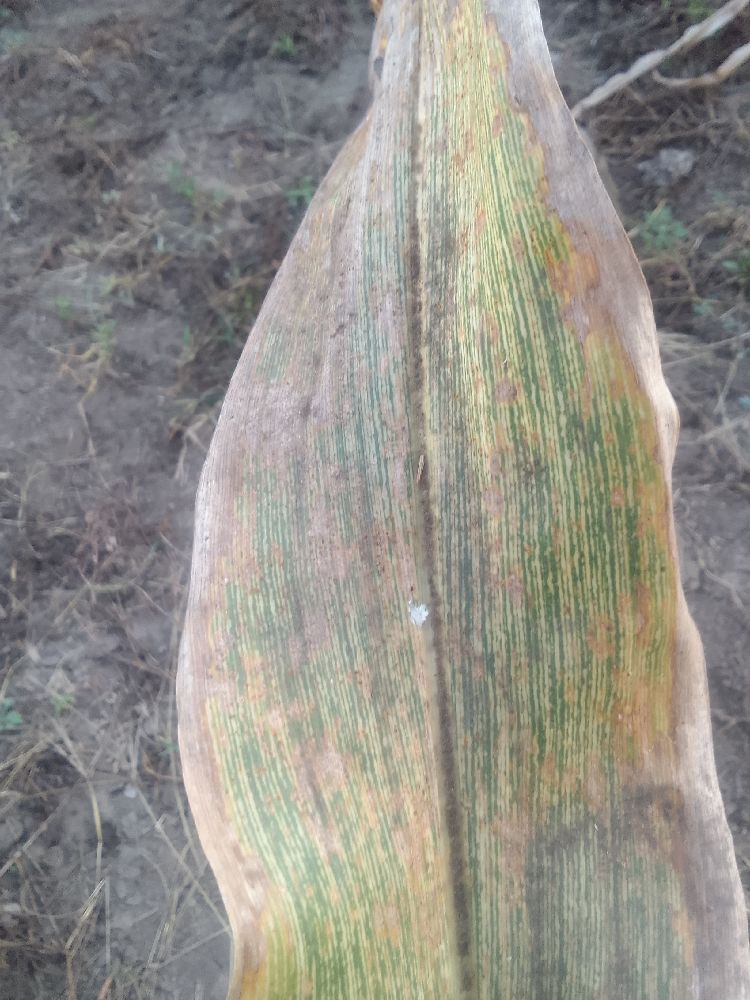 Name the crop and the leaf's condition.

maize, maize streak virus
